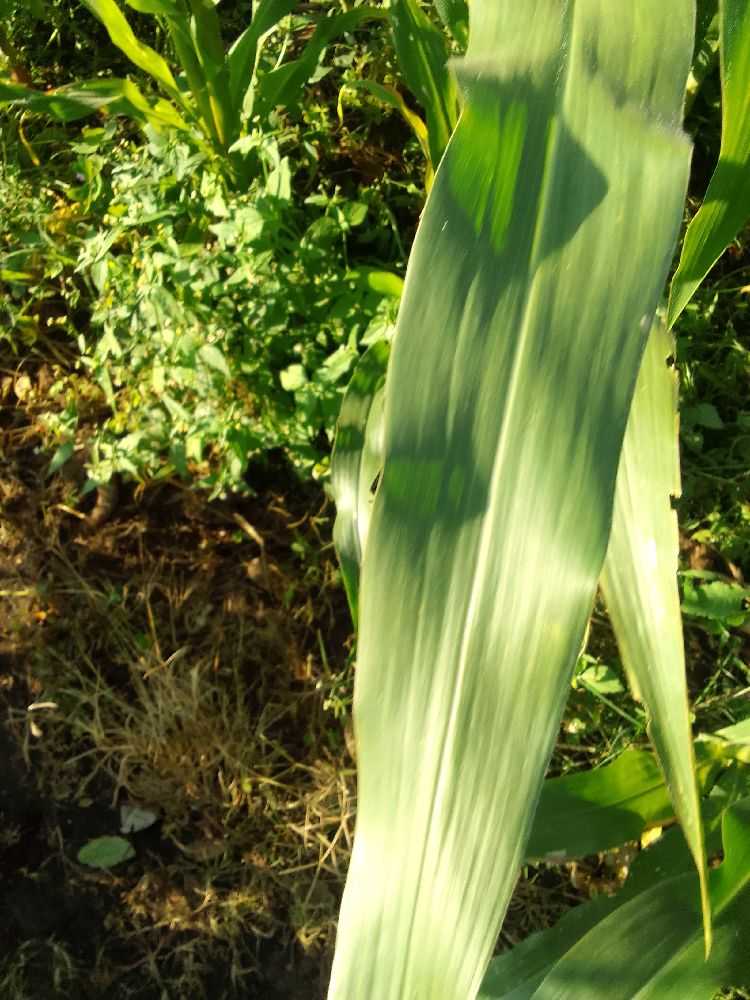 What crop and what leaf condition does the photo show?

maize, healthy
